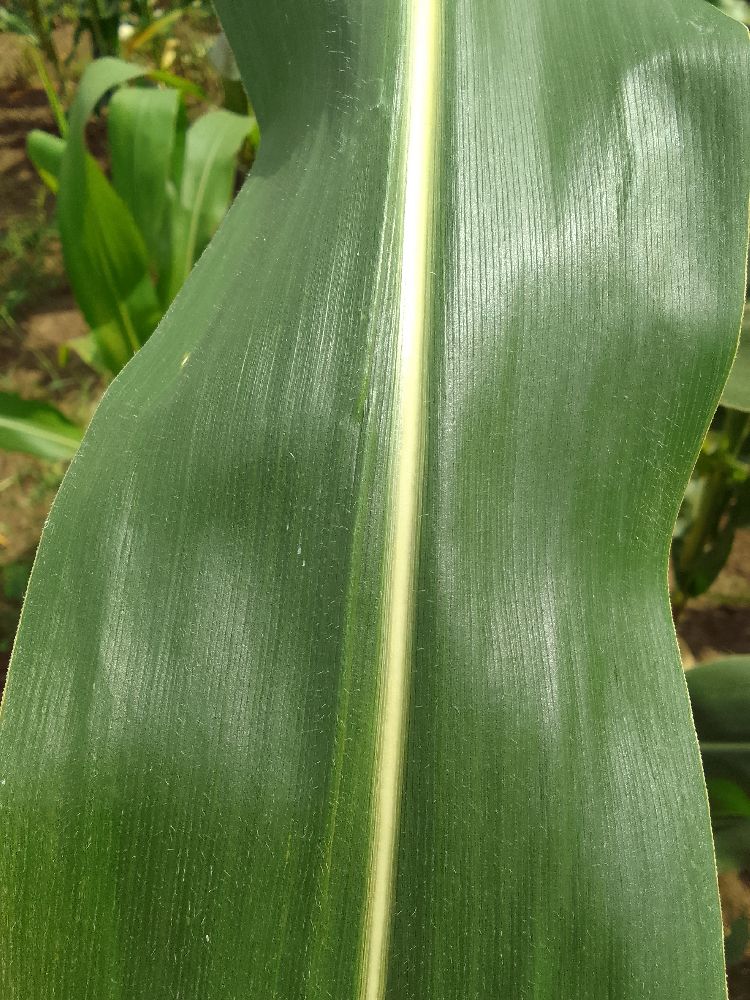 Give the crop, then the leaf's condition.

maize, healthy
